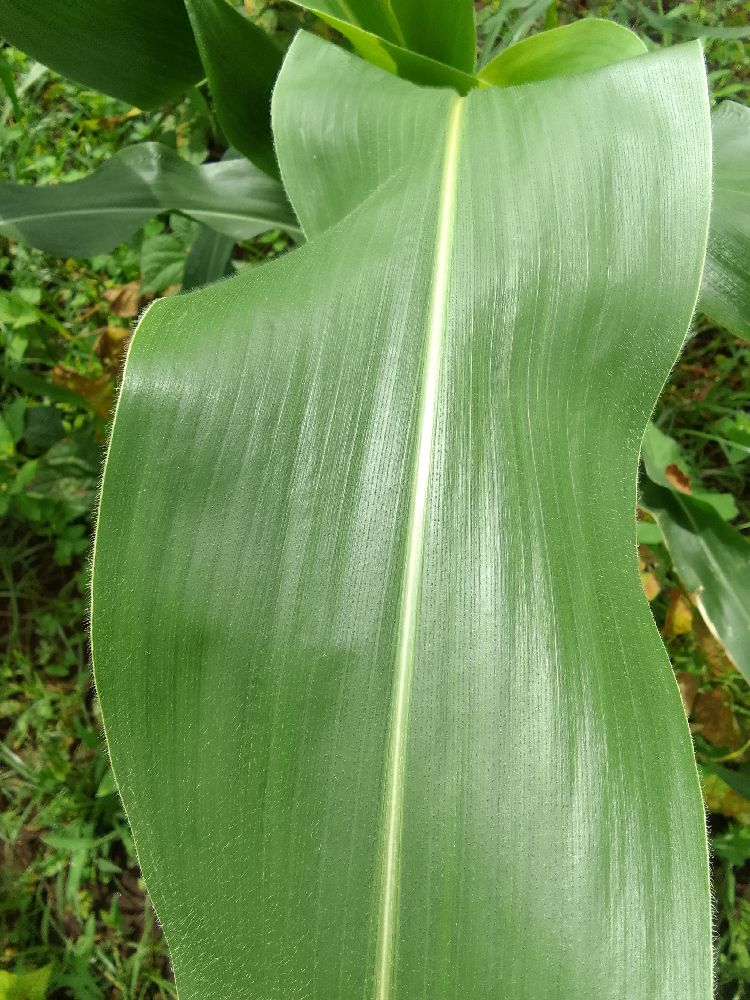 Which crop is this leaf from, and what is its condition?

maize, healthy
